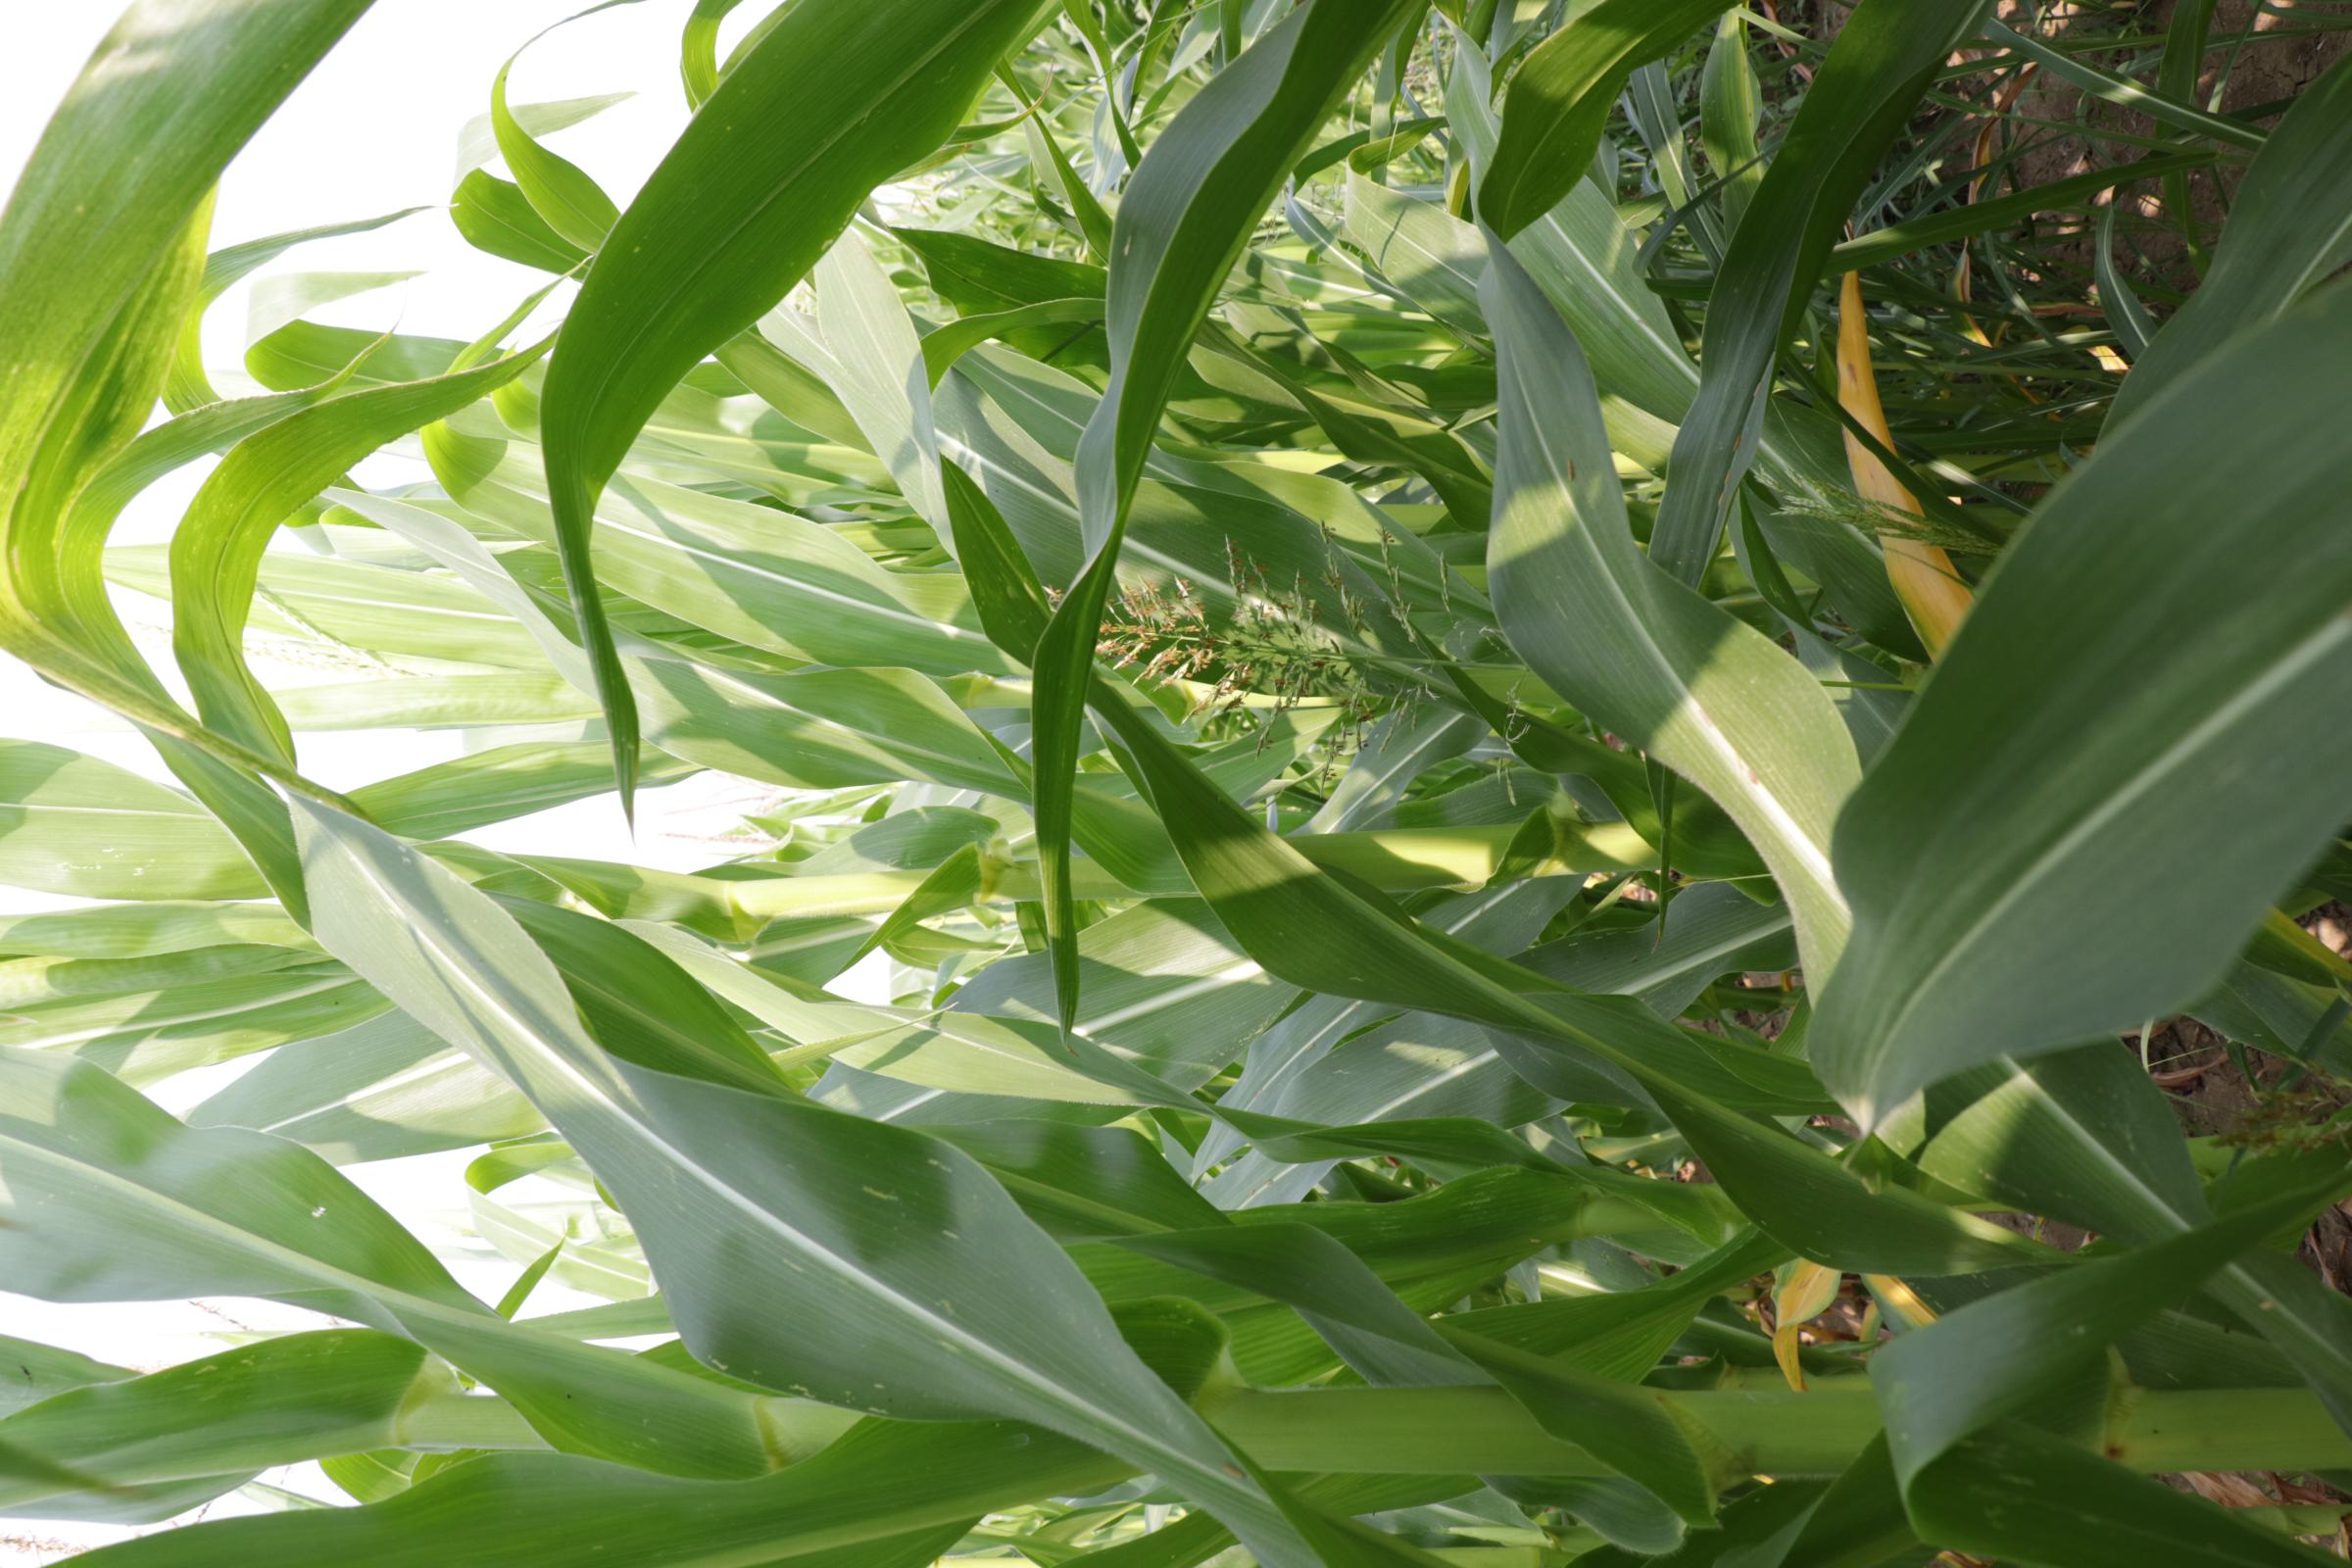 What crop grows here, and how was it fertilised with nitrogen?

maize, reduced nitrogen fertilisation
